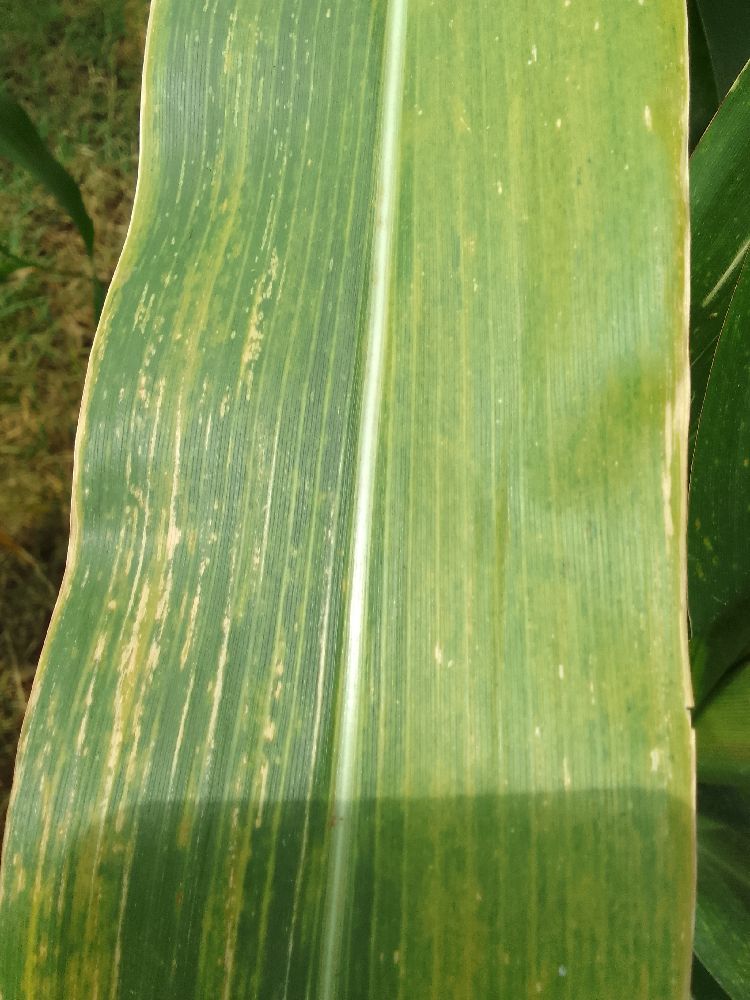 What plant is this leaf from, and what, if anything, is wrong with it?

maize, maize lethal necrosis
